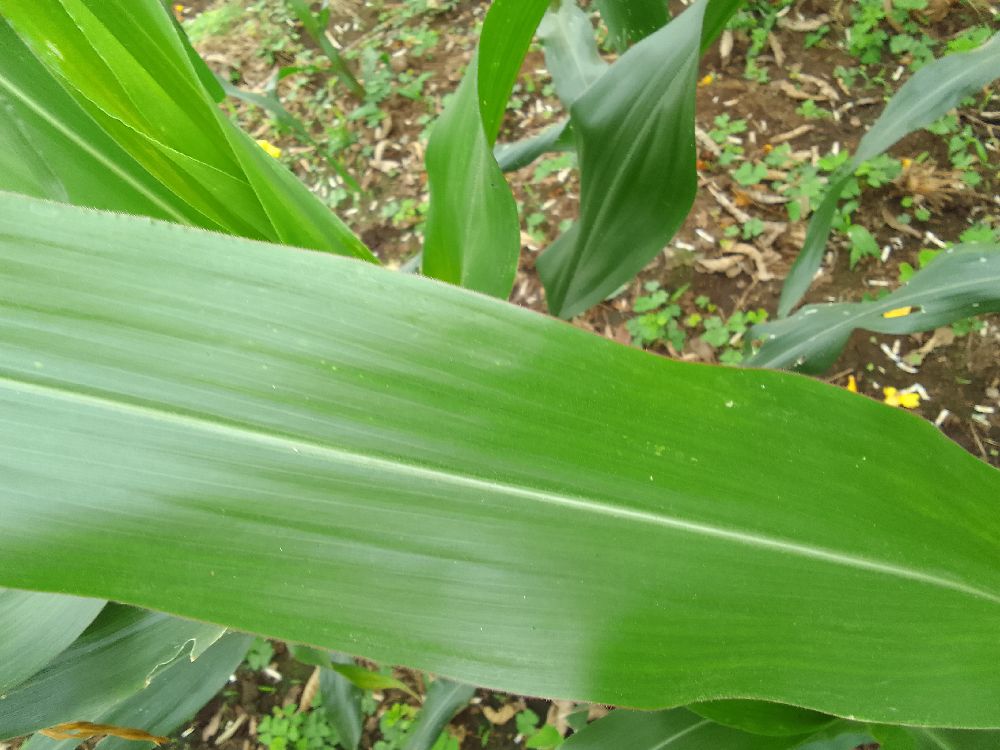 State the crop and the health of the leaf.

maize, healthy
